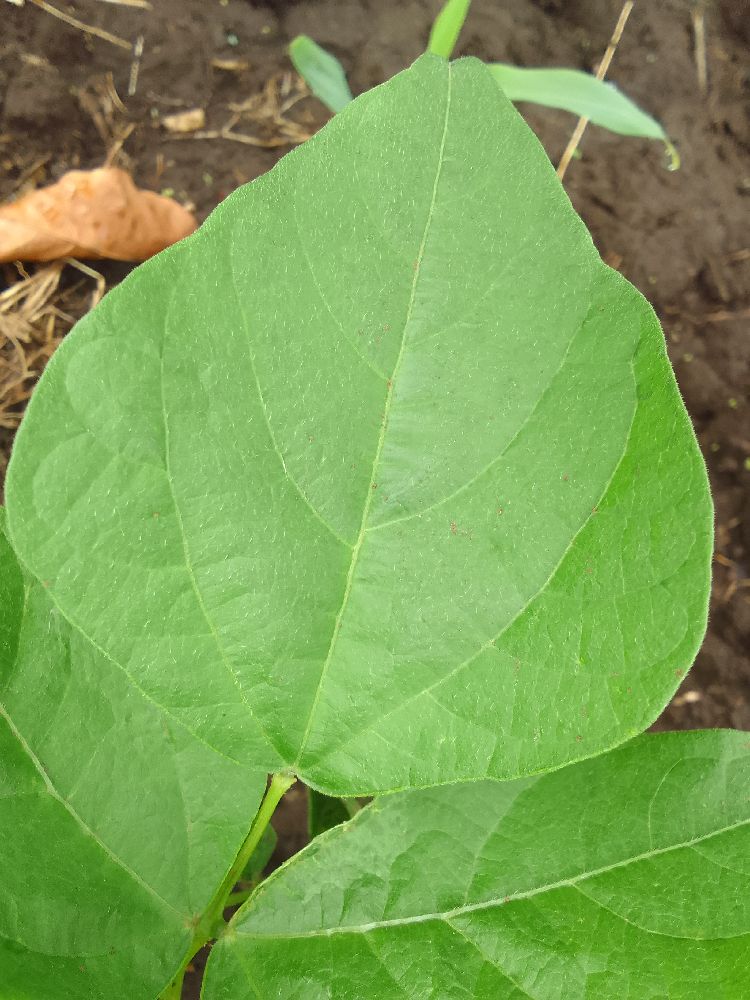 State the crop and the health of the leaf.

common bean, healthy
